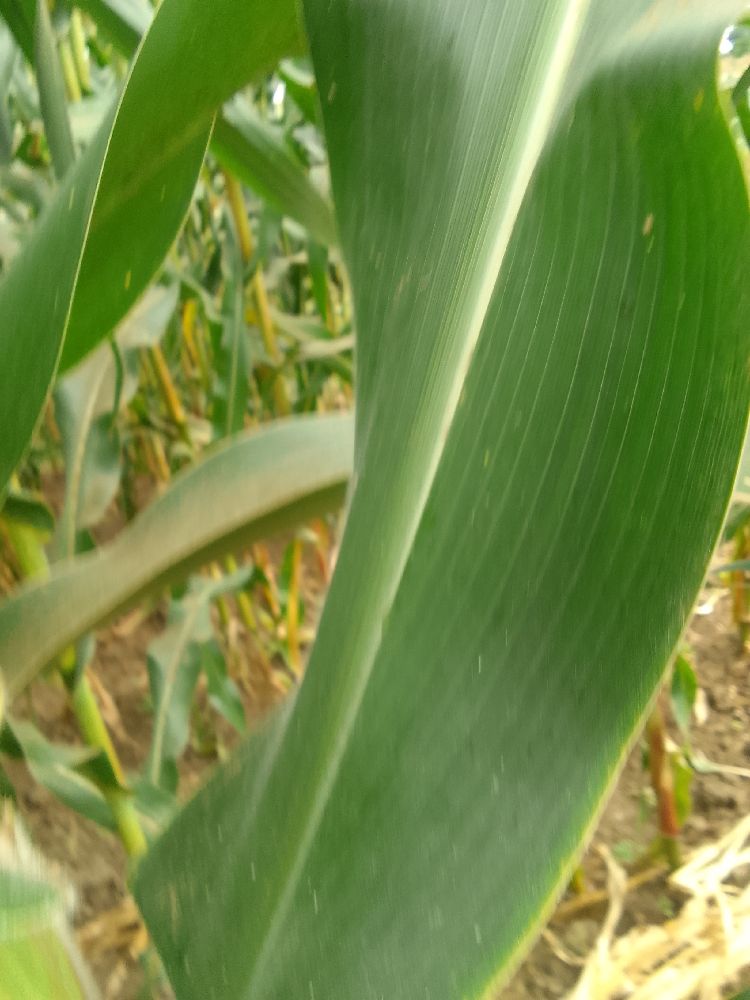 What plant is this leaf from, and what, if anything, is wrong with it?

maize, healthy
